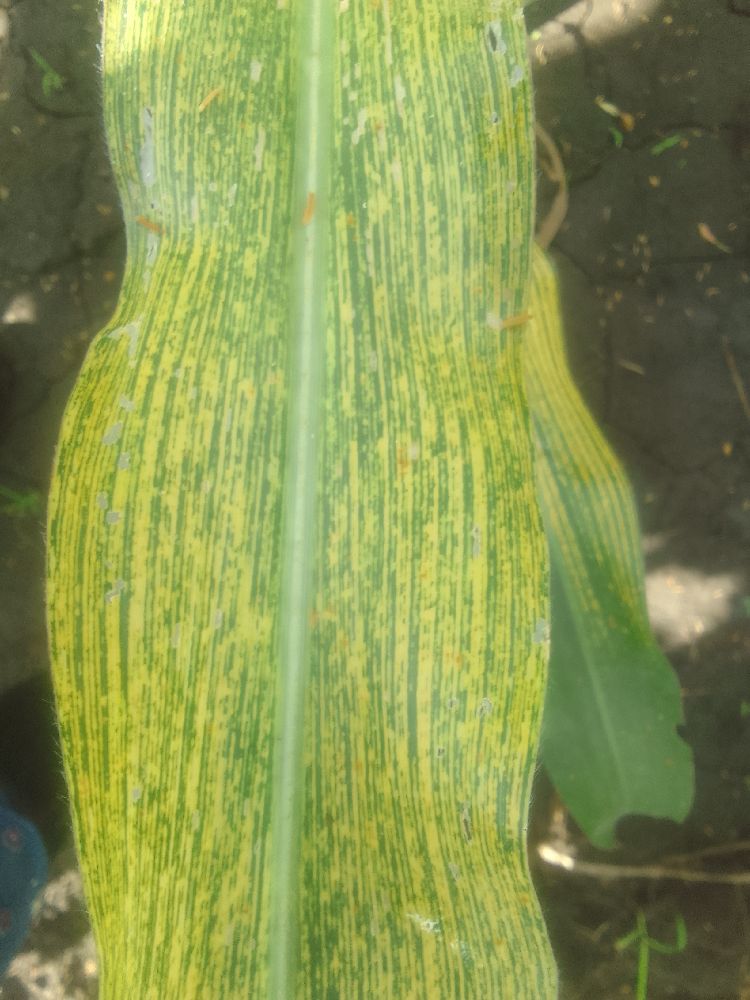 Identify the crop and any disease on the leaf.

maize, maize streak virus
